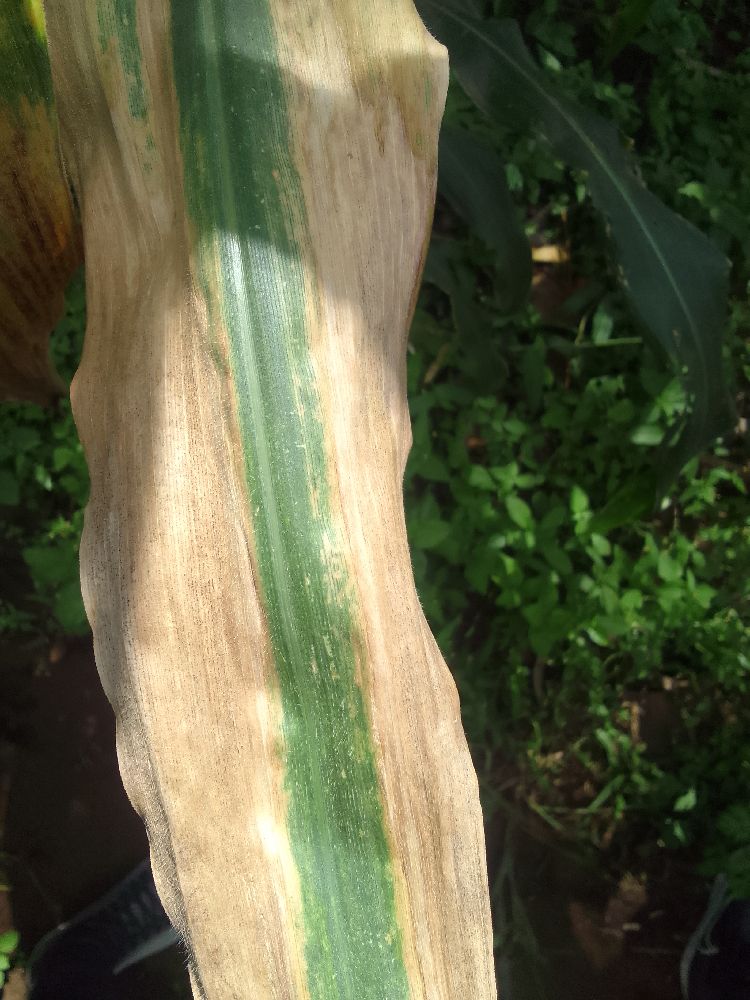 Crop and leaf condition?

maize, maize lethal necrosis
